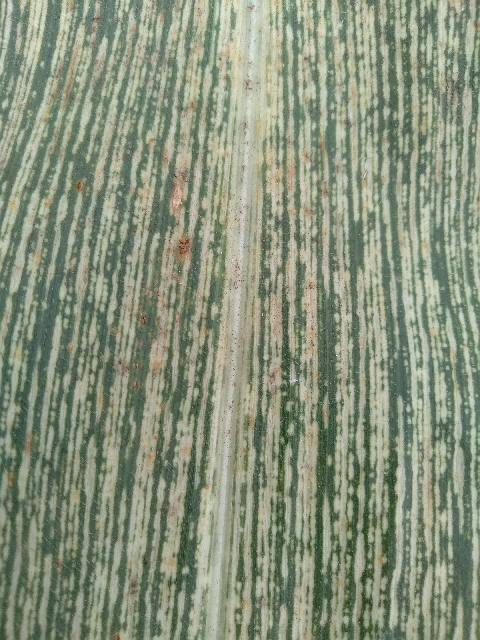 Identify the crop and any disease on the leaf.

maize, maize streak virus
